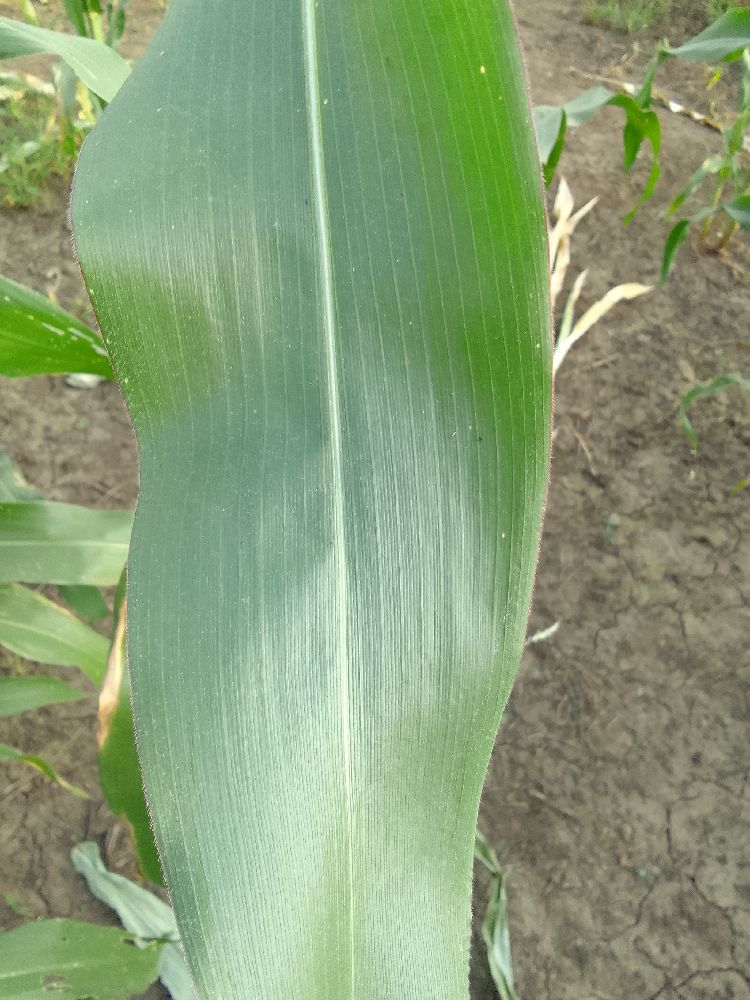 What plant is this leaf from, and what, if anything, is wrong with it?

maize, healthy
